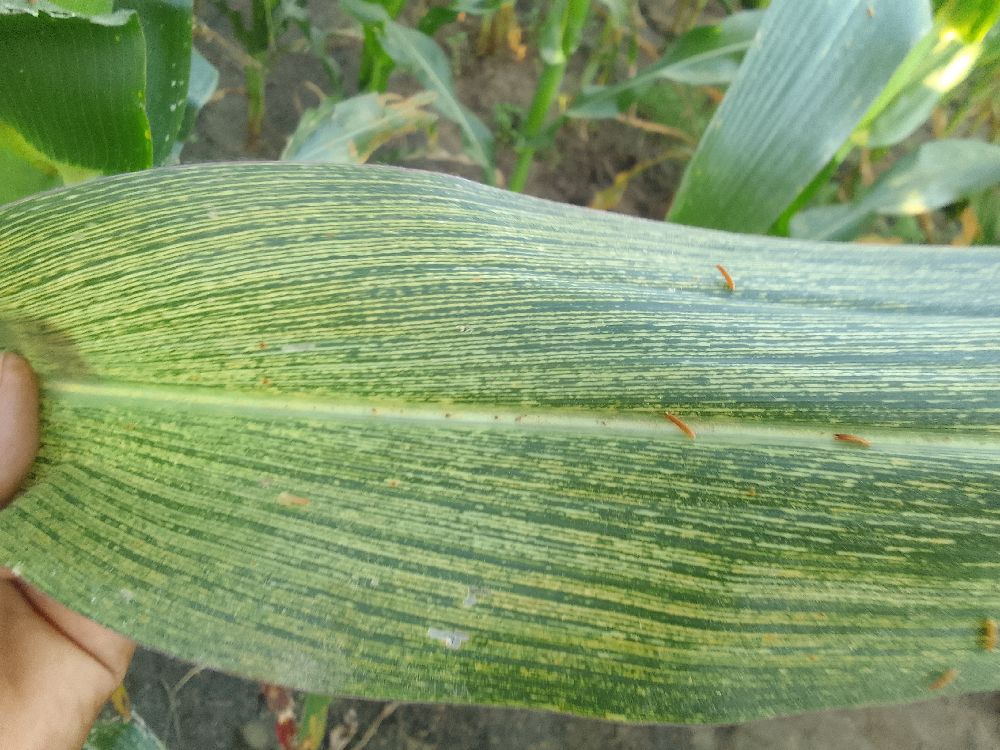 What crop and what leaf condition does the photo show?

maize, maize streak virus
